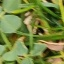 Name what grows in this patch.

unstructured weed
